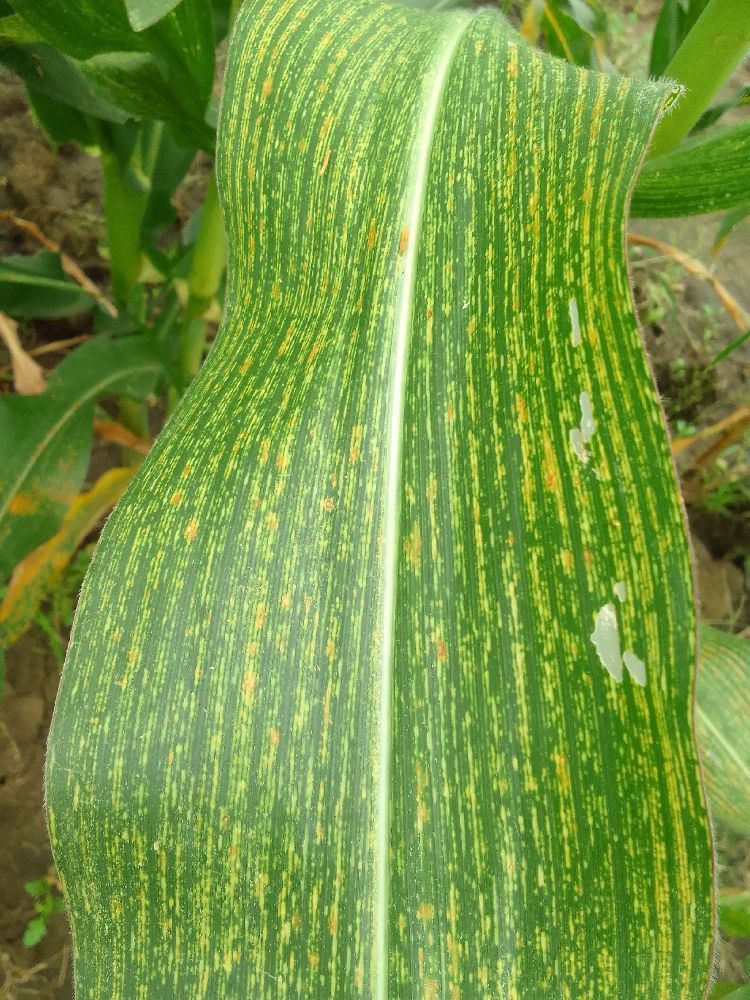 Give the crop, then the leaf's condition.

maize, maize streak virus
